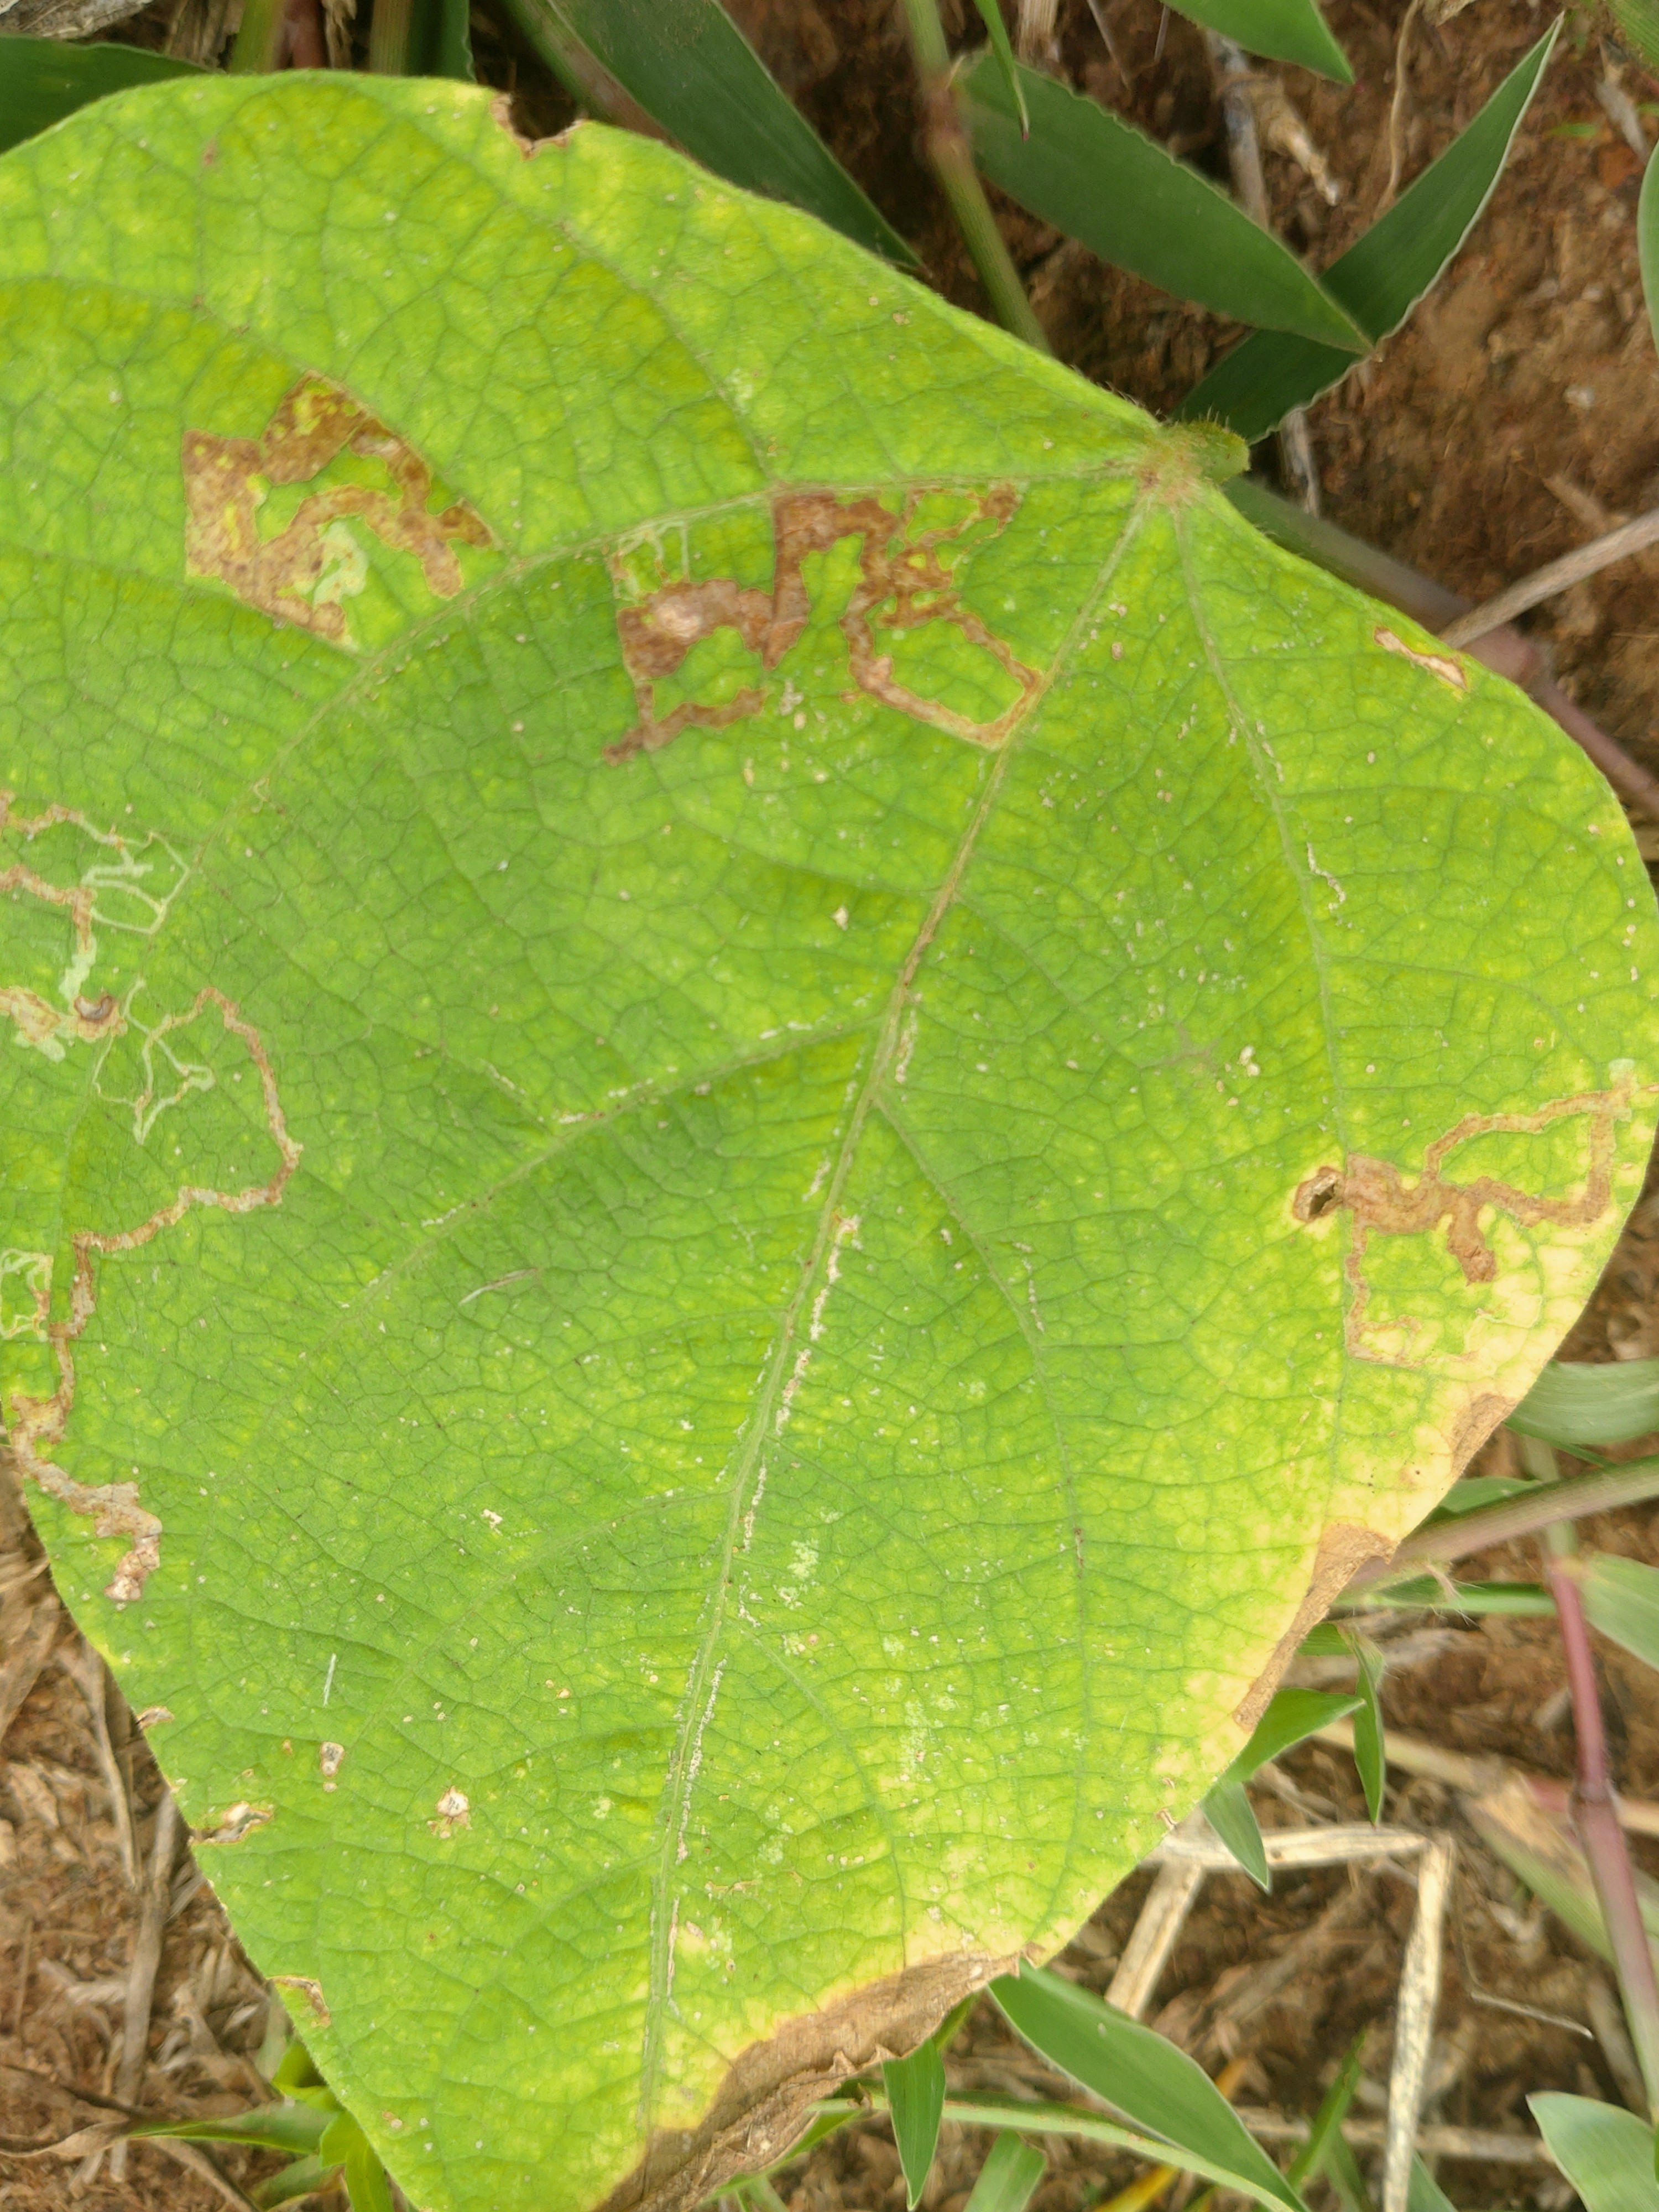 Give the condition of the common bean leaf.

rust
